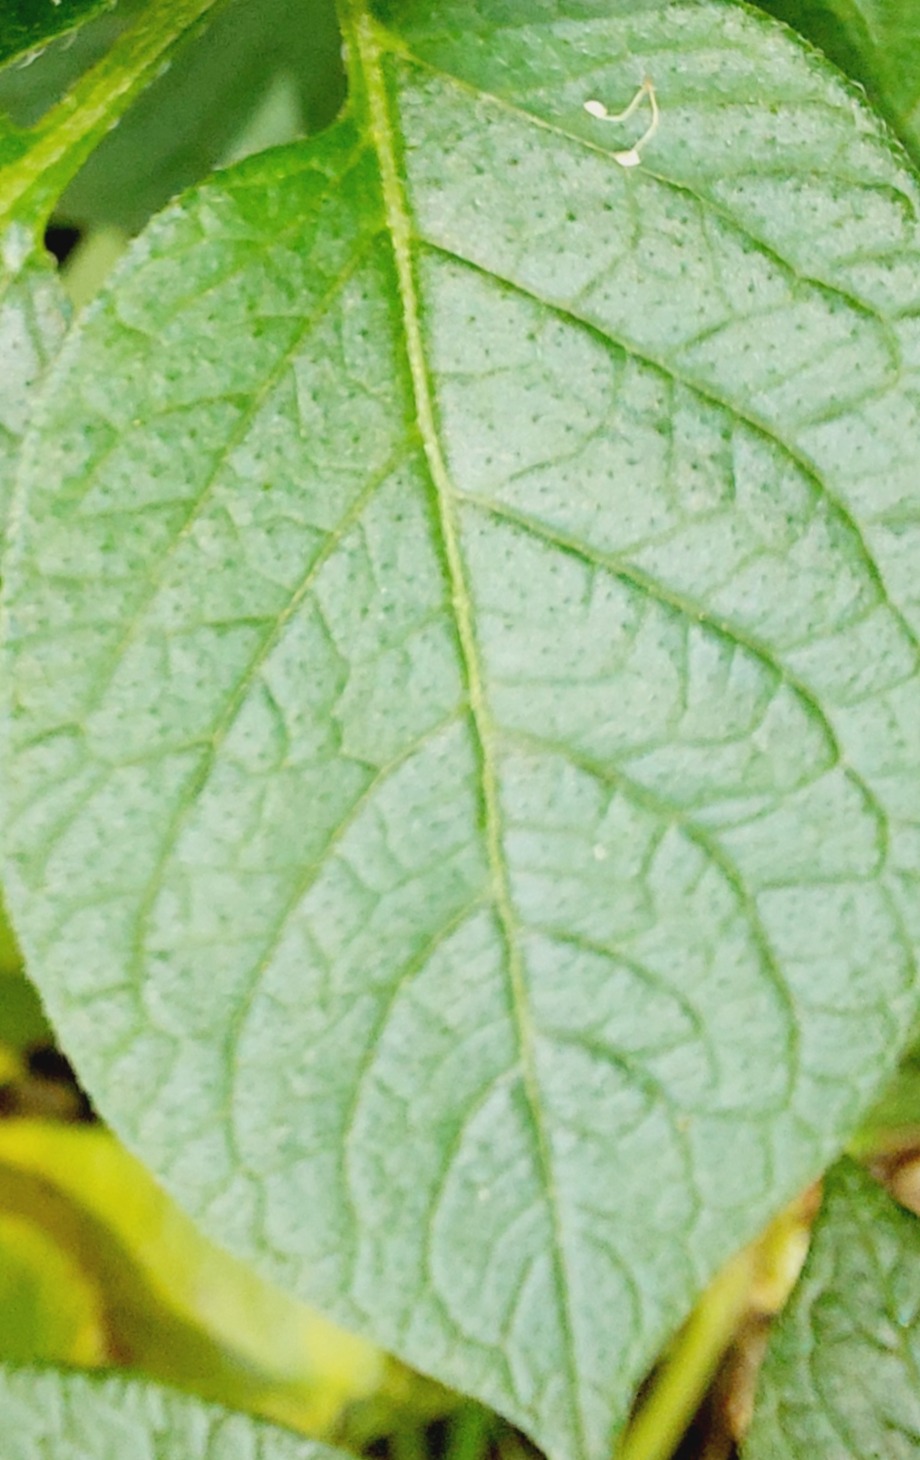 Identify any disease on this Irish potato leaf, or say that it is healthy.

healthy
